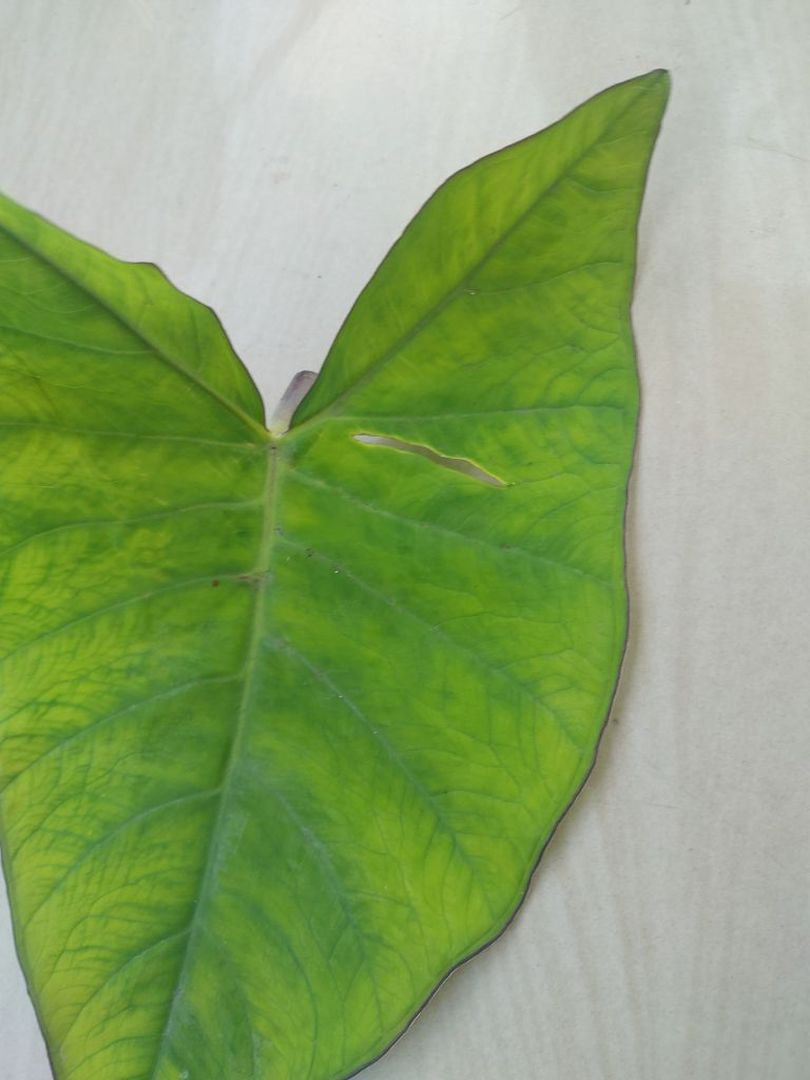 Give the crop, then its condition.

taro, mosaic
